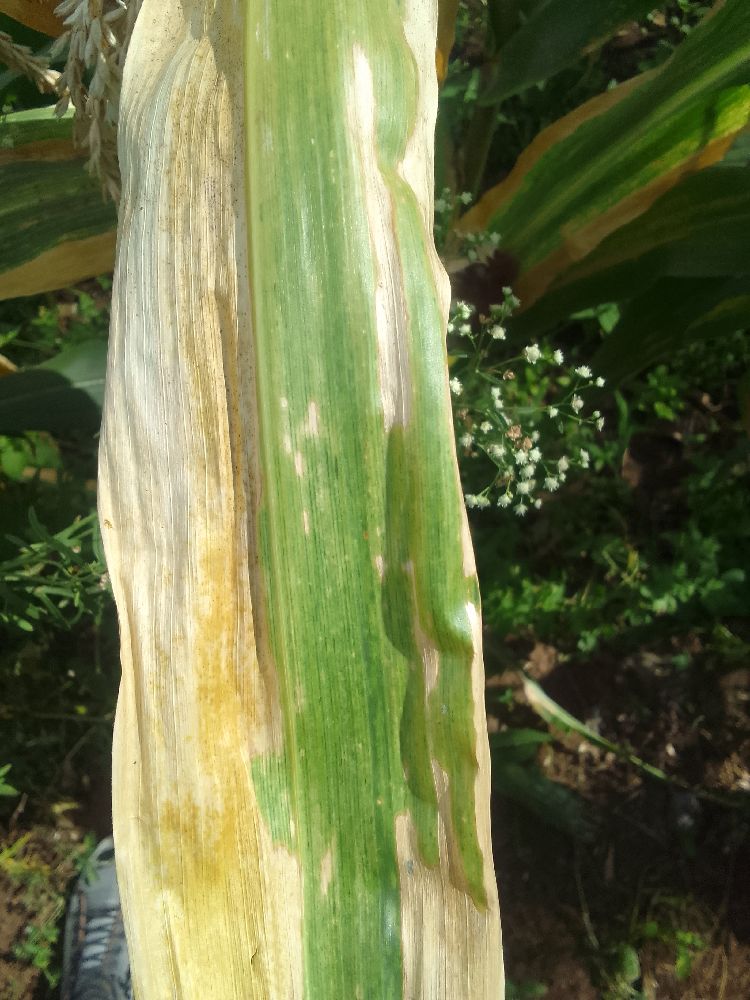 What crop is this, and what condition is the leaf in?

maize, maize lethal necrosis
